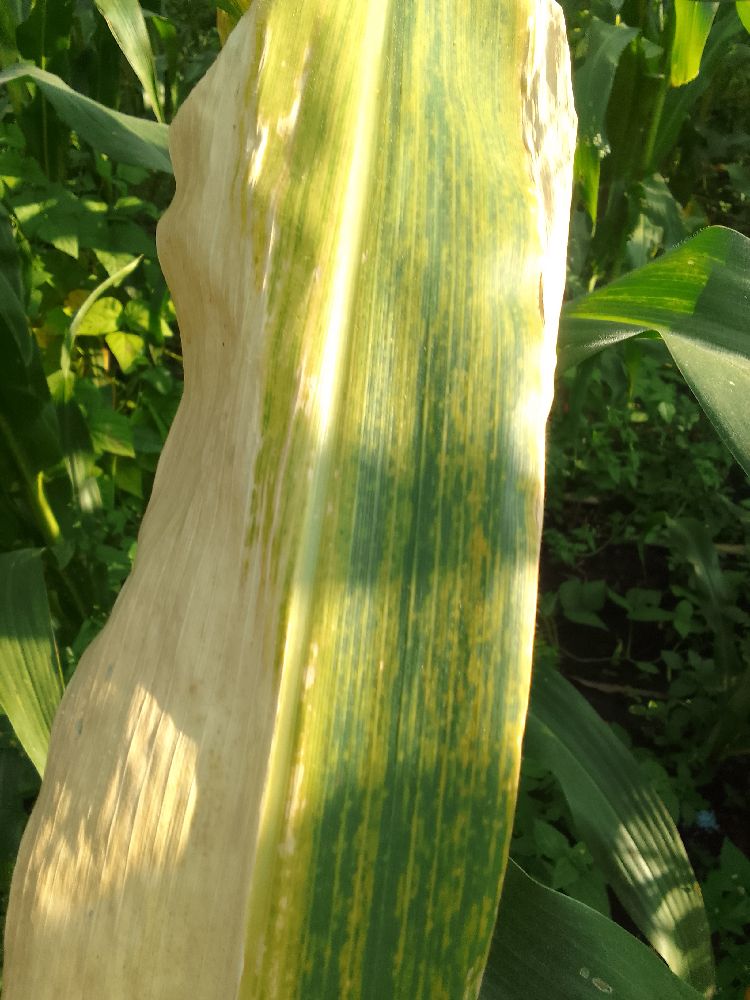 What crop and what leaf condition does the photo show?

maize, maize lethal necrosis
